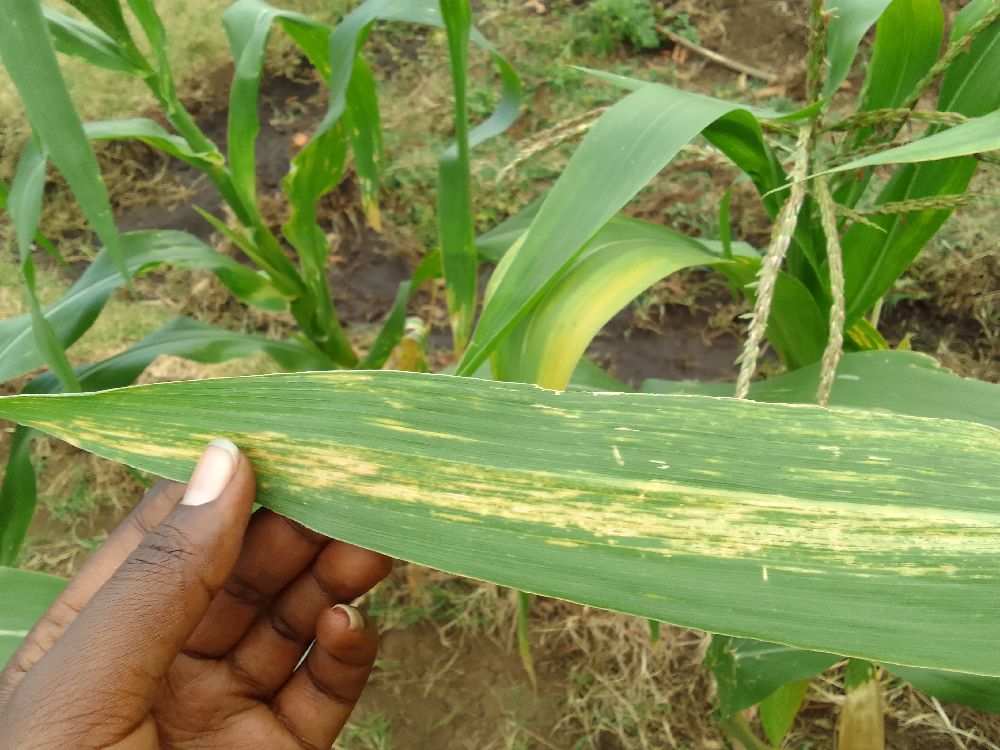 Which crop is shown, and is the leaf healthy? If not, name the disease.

maize, maize lethal necrosis
